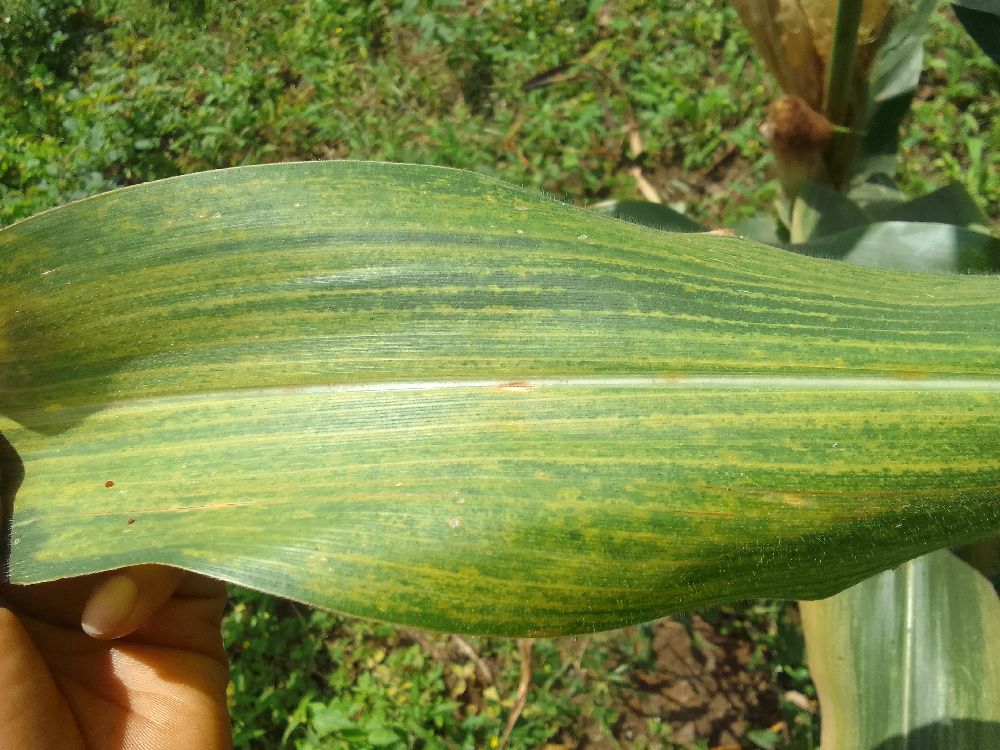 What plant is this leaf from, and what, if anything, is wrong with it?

maize, maize lethal necrosis
